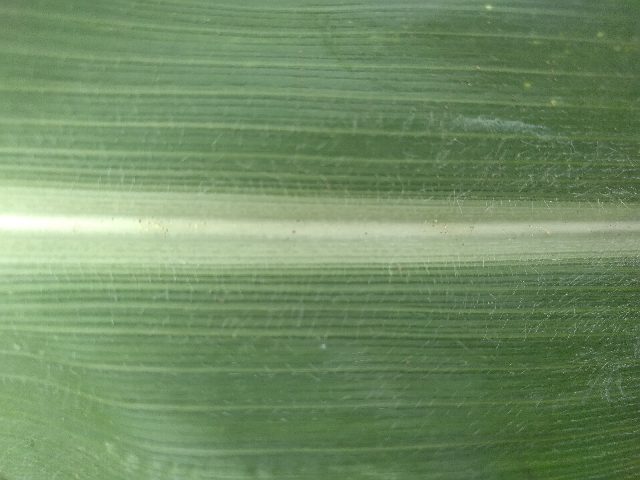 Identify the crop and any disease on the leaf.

maize, healthy
